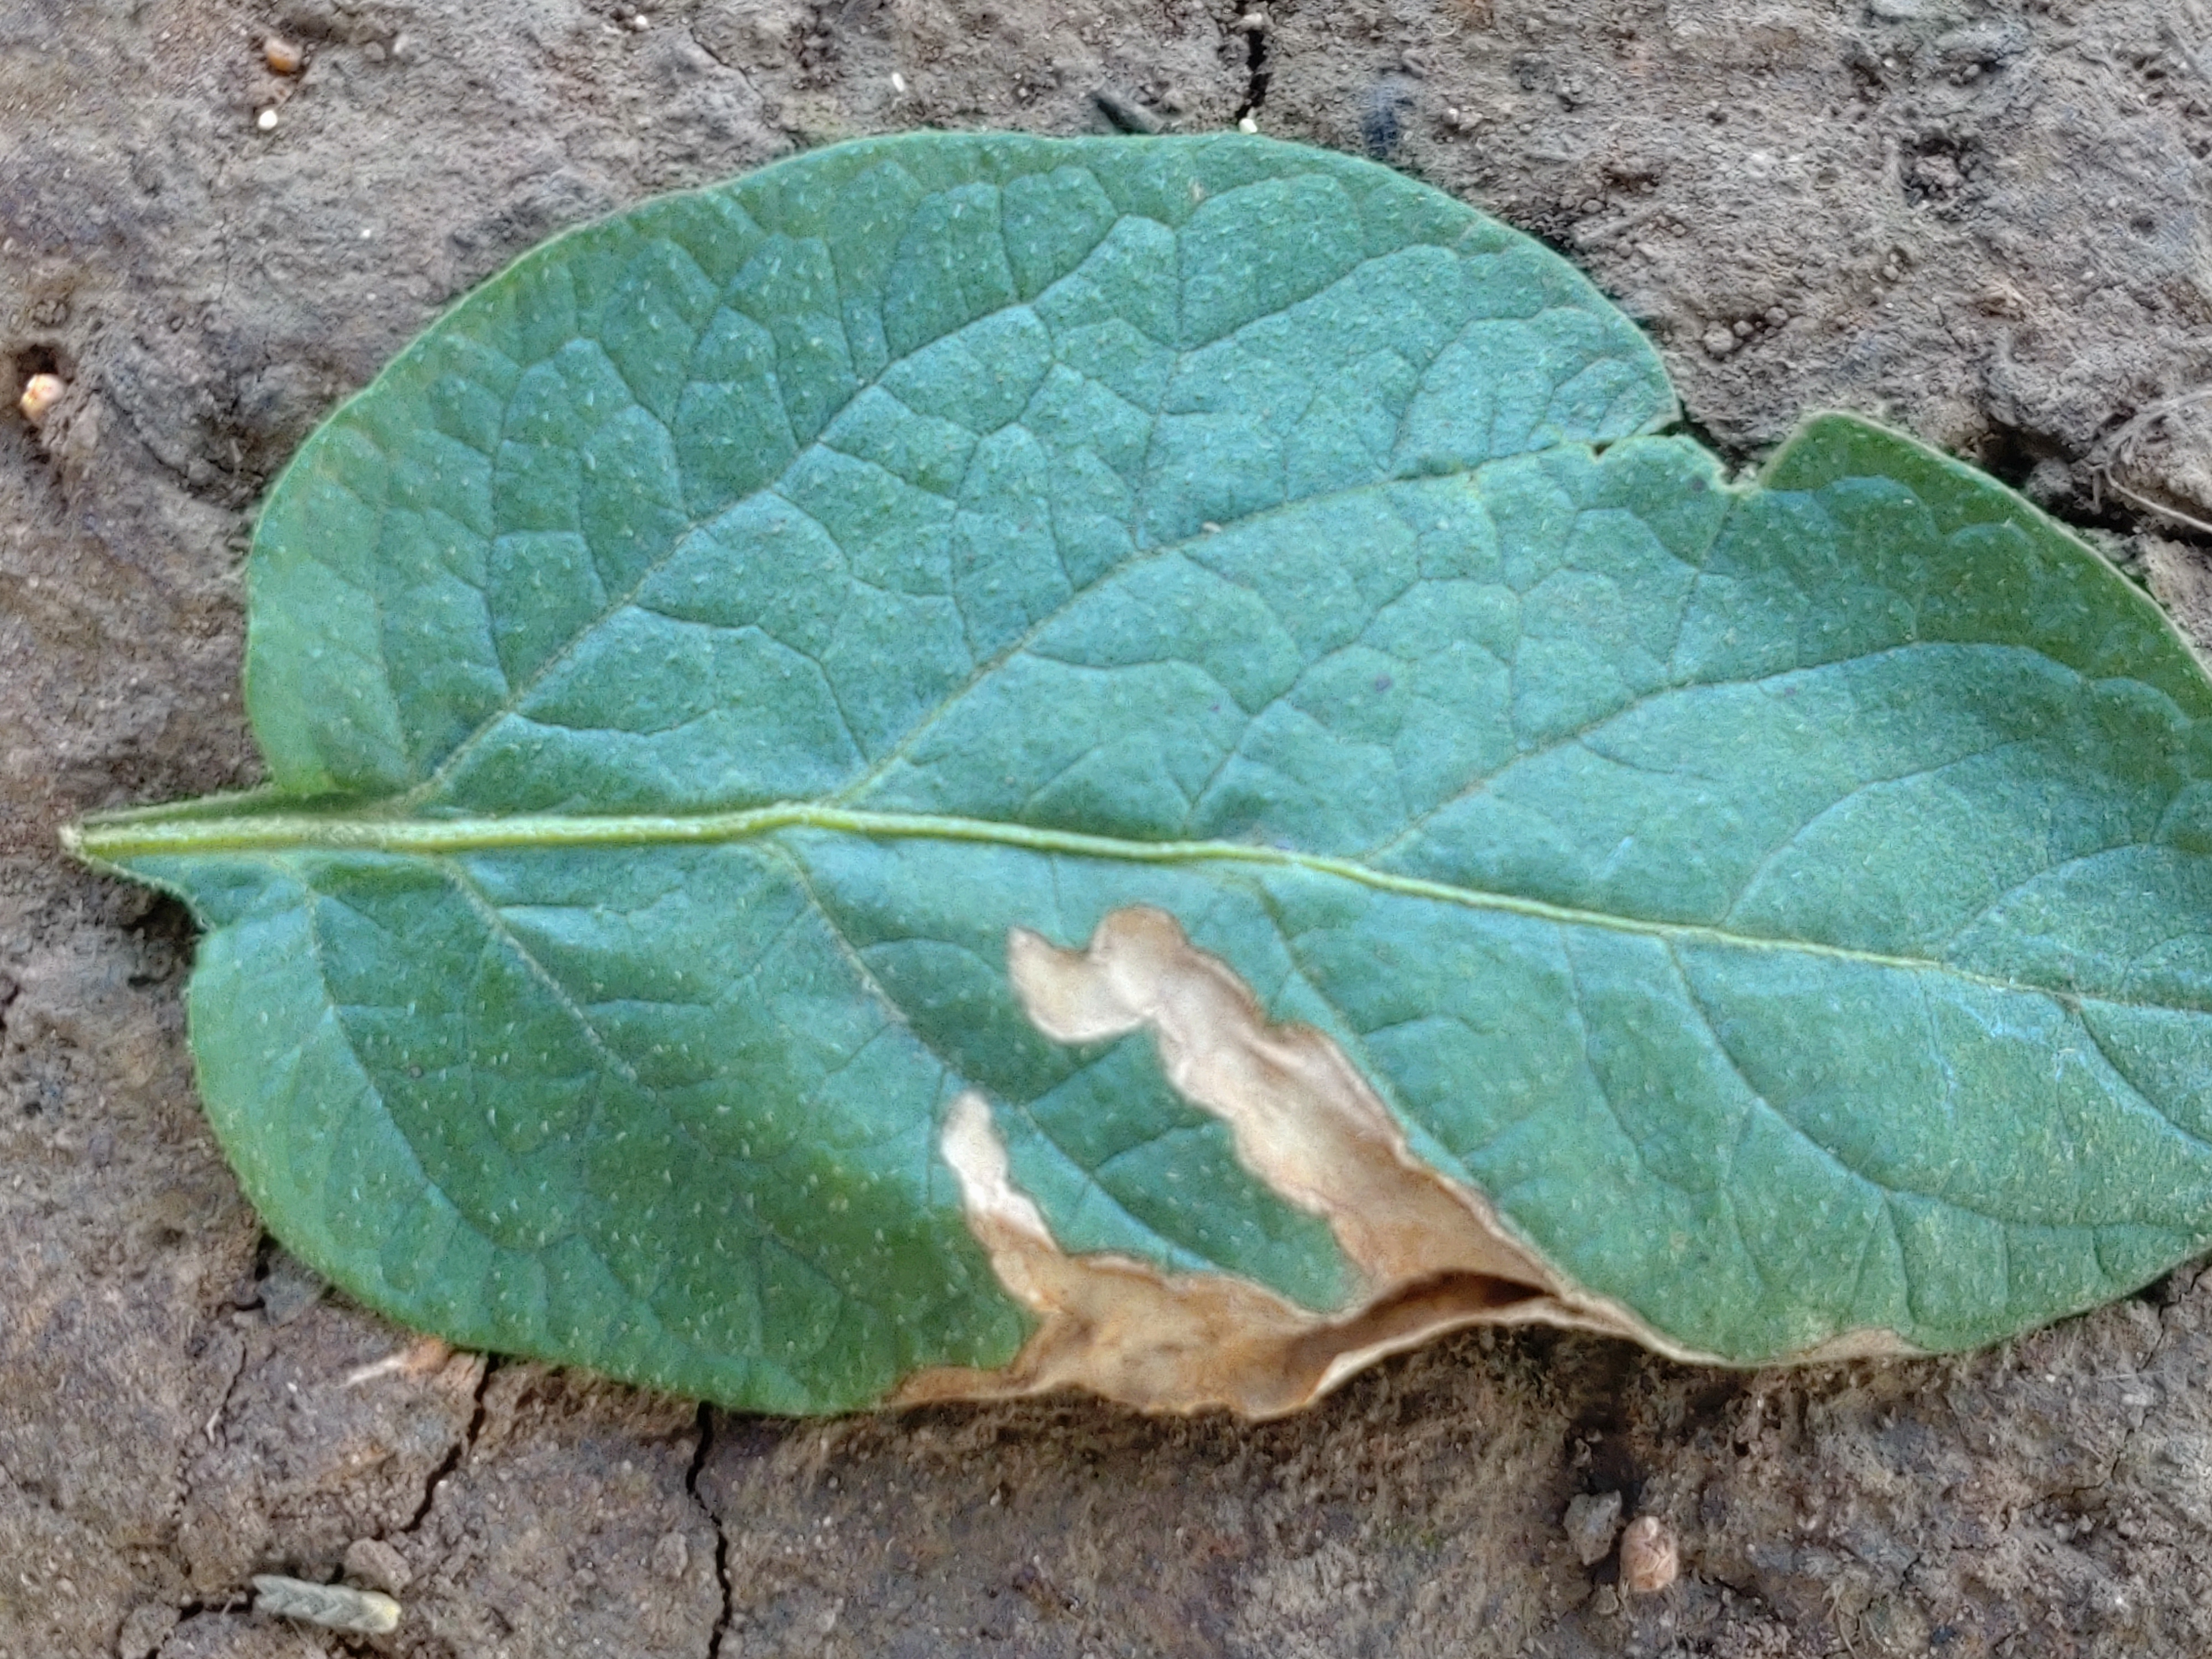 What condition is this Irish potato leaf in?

early blight
